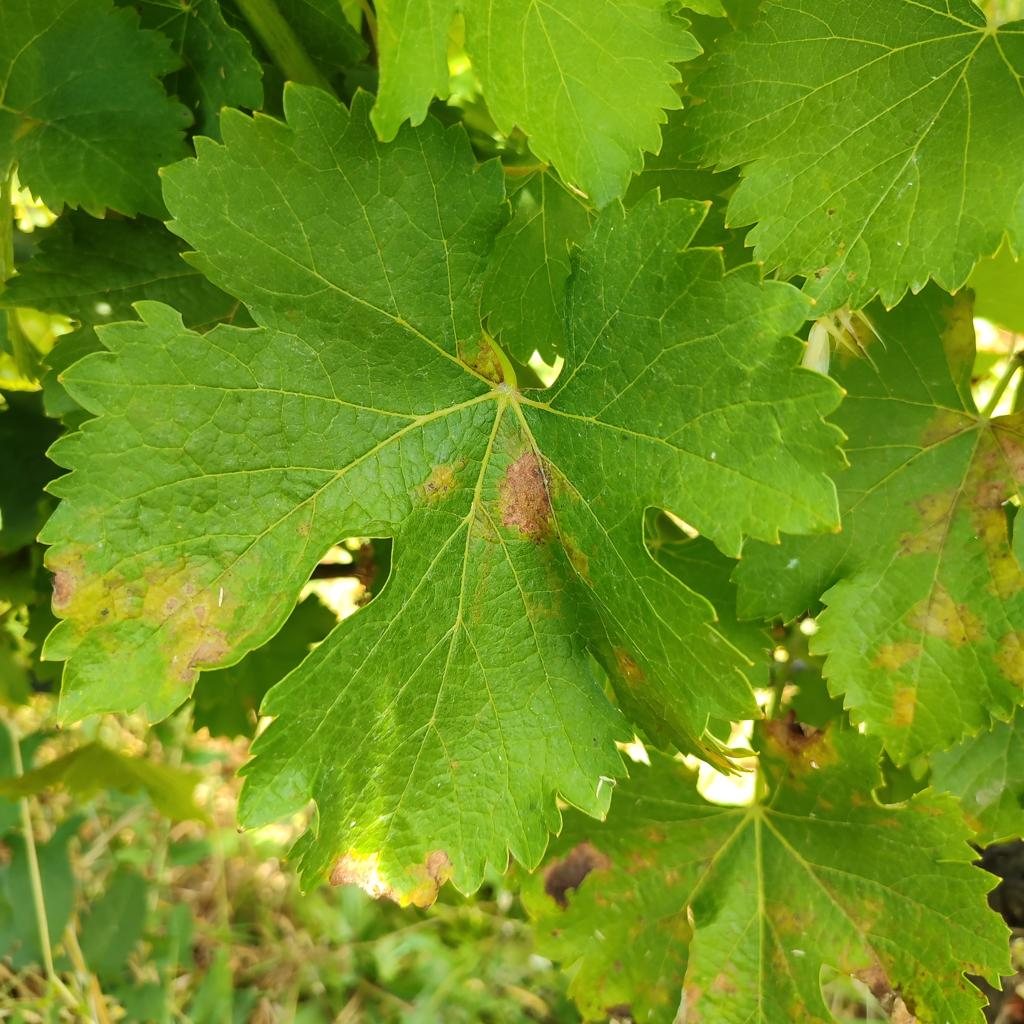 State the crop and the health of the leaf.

grapevine, downy mildew
